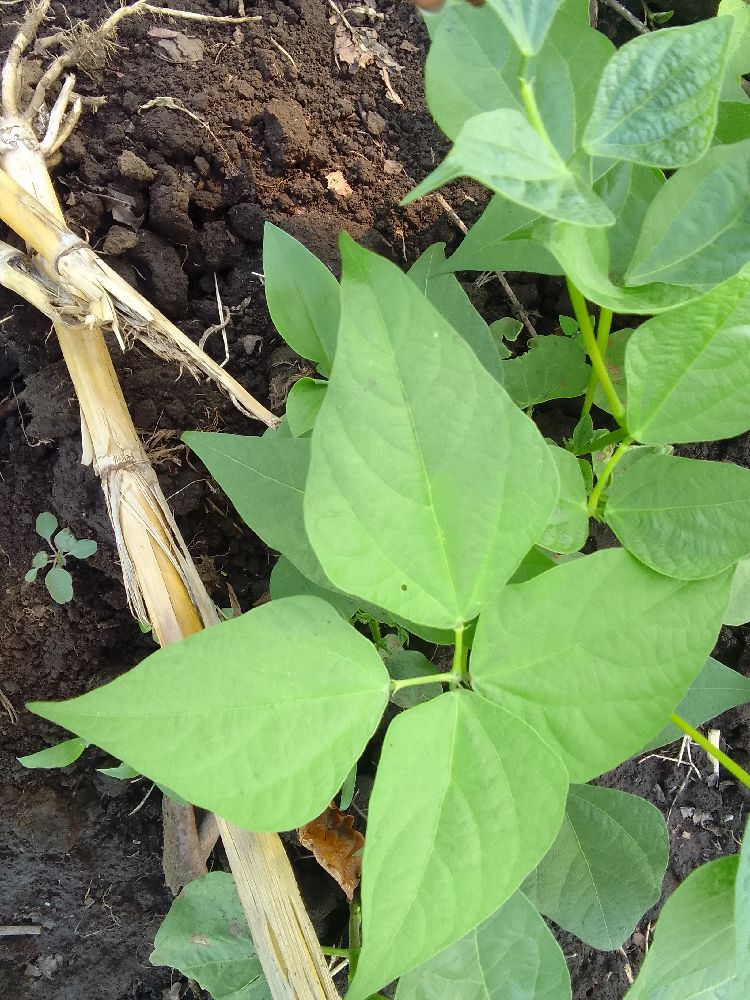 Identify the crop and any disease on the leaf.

common bean, healthy
